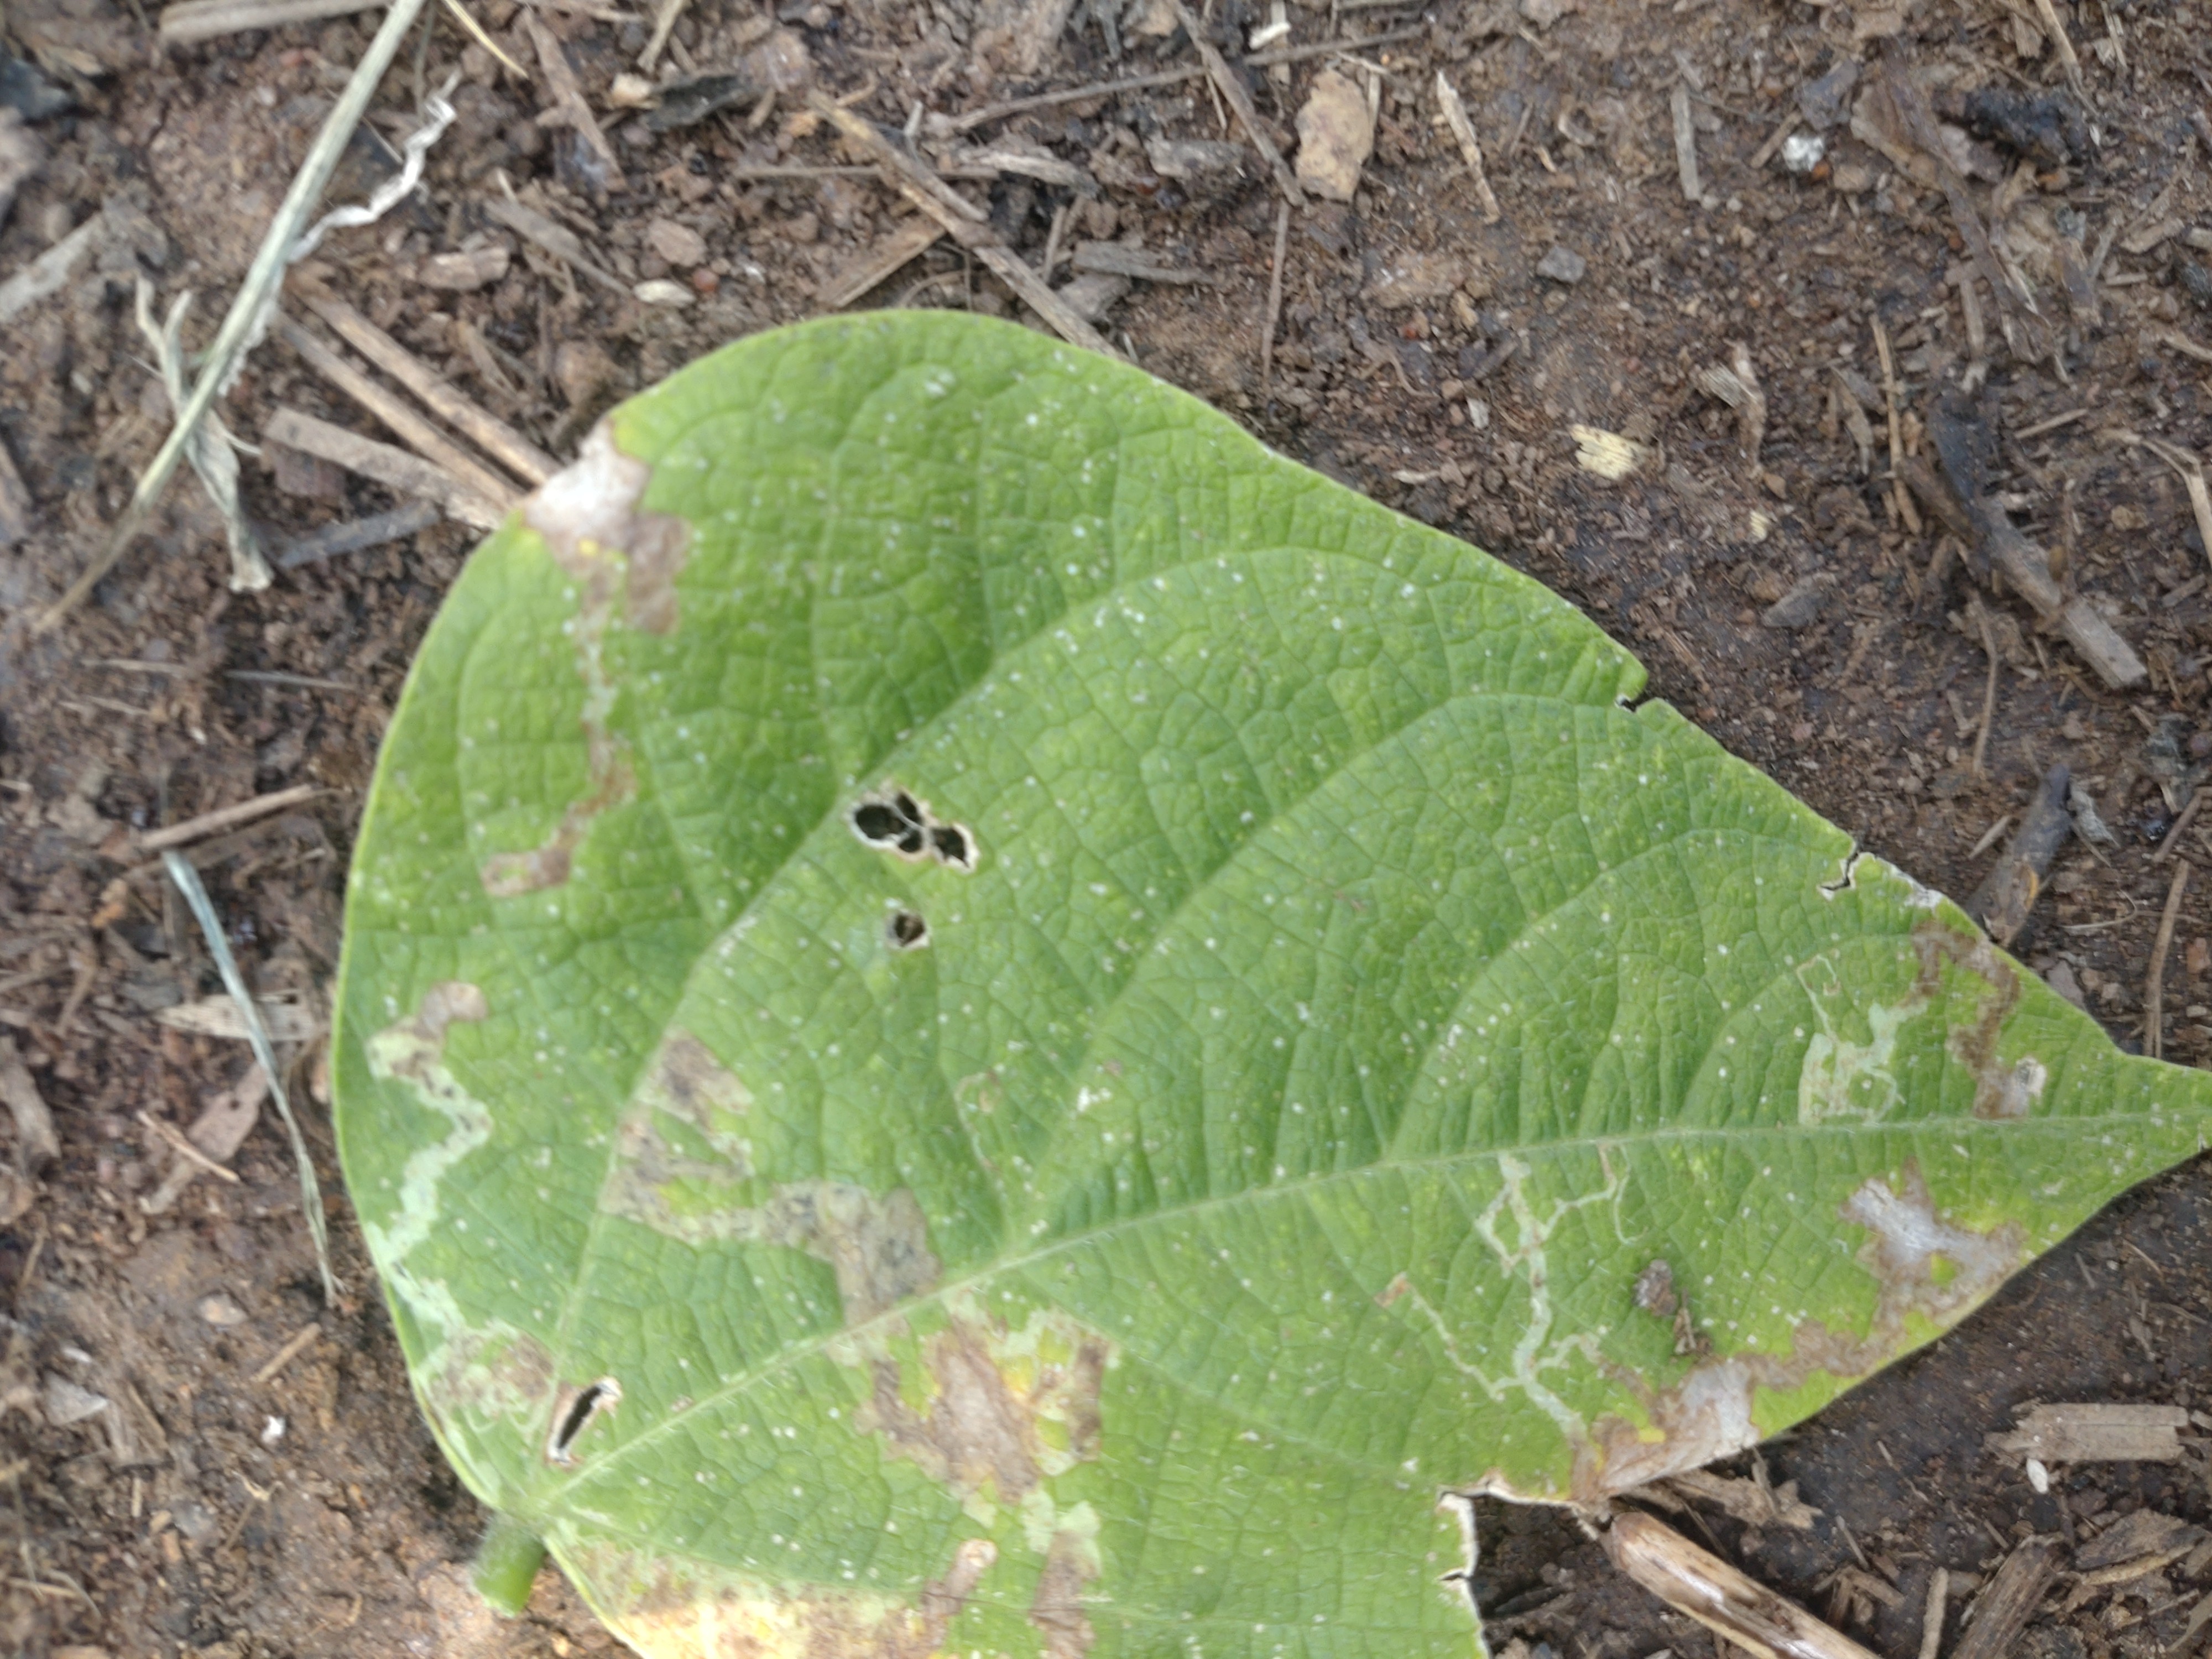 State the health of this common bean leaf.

anthracnose
